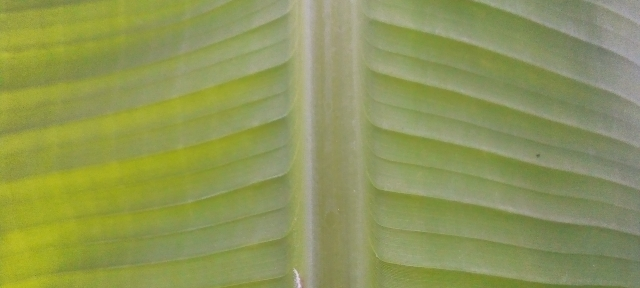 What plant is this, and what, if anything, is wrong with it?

banana, healthy
